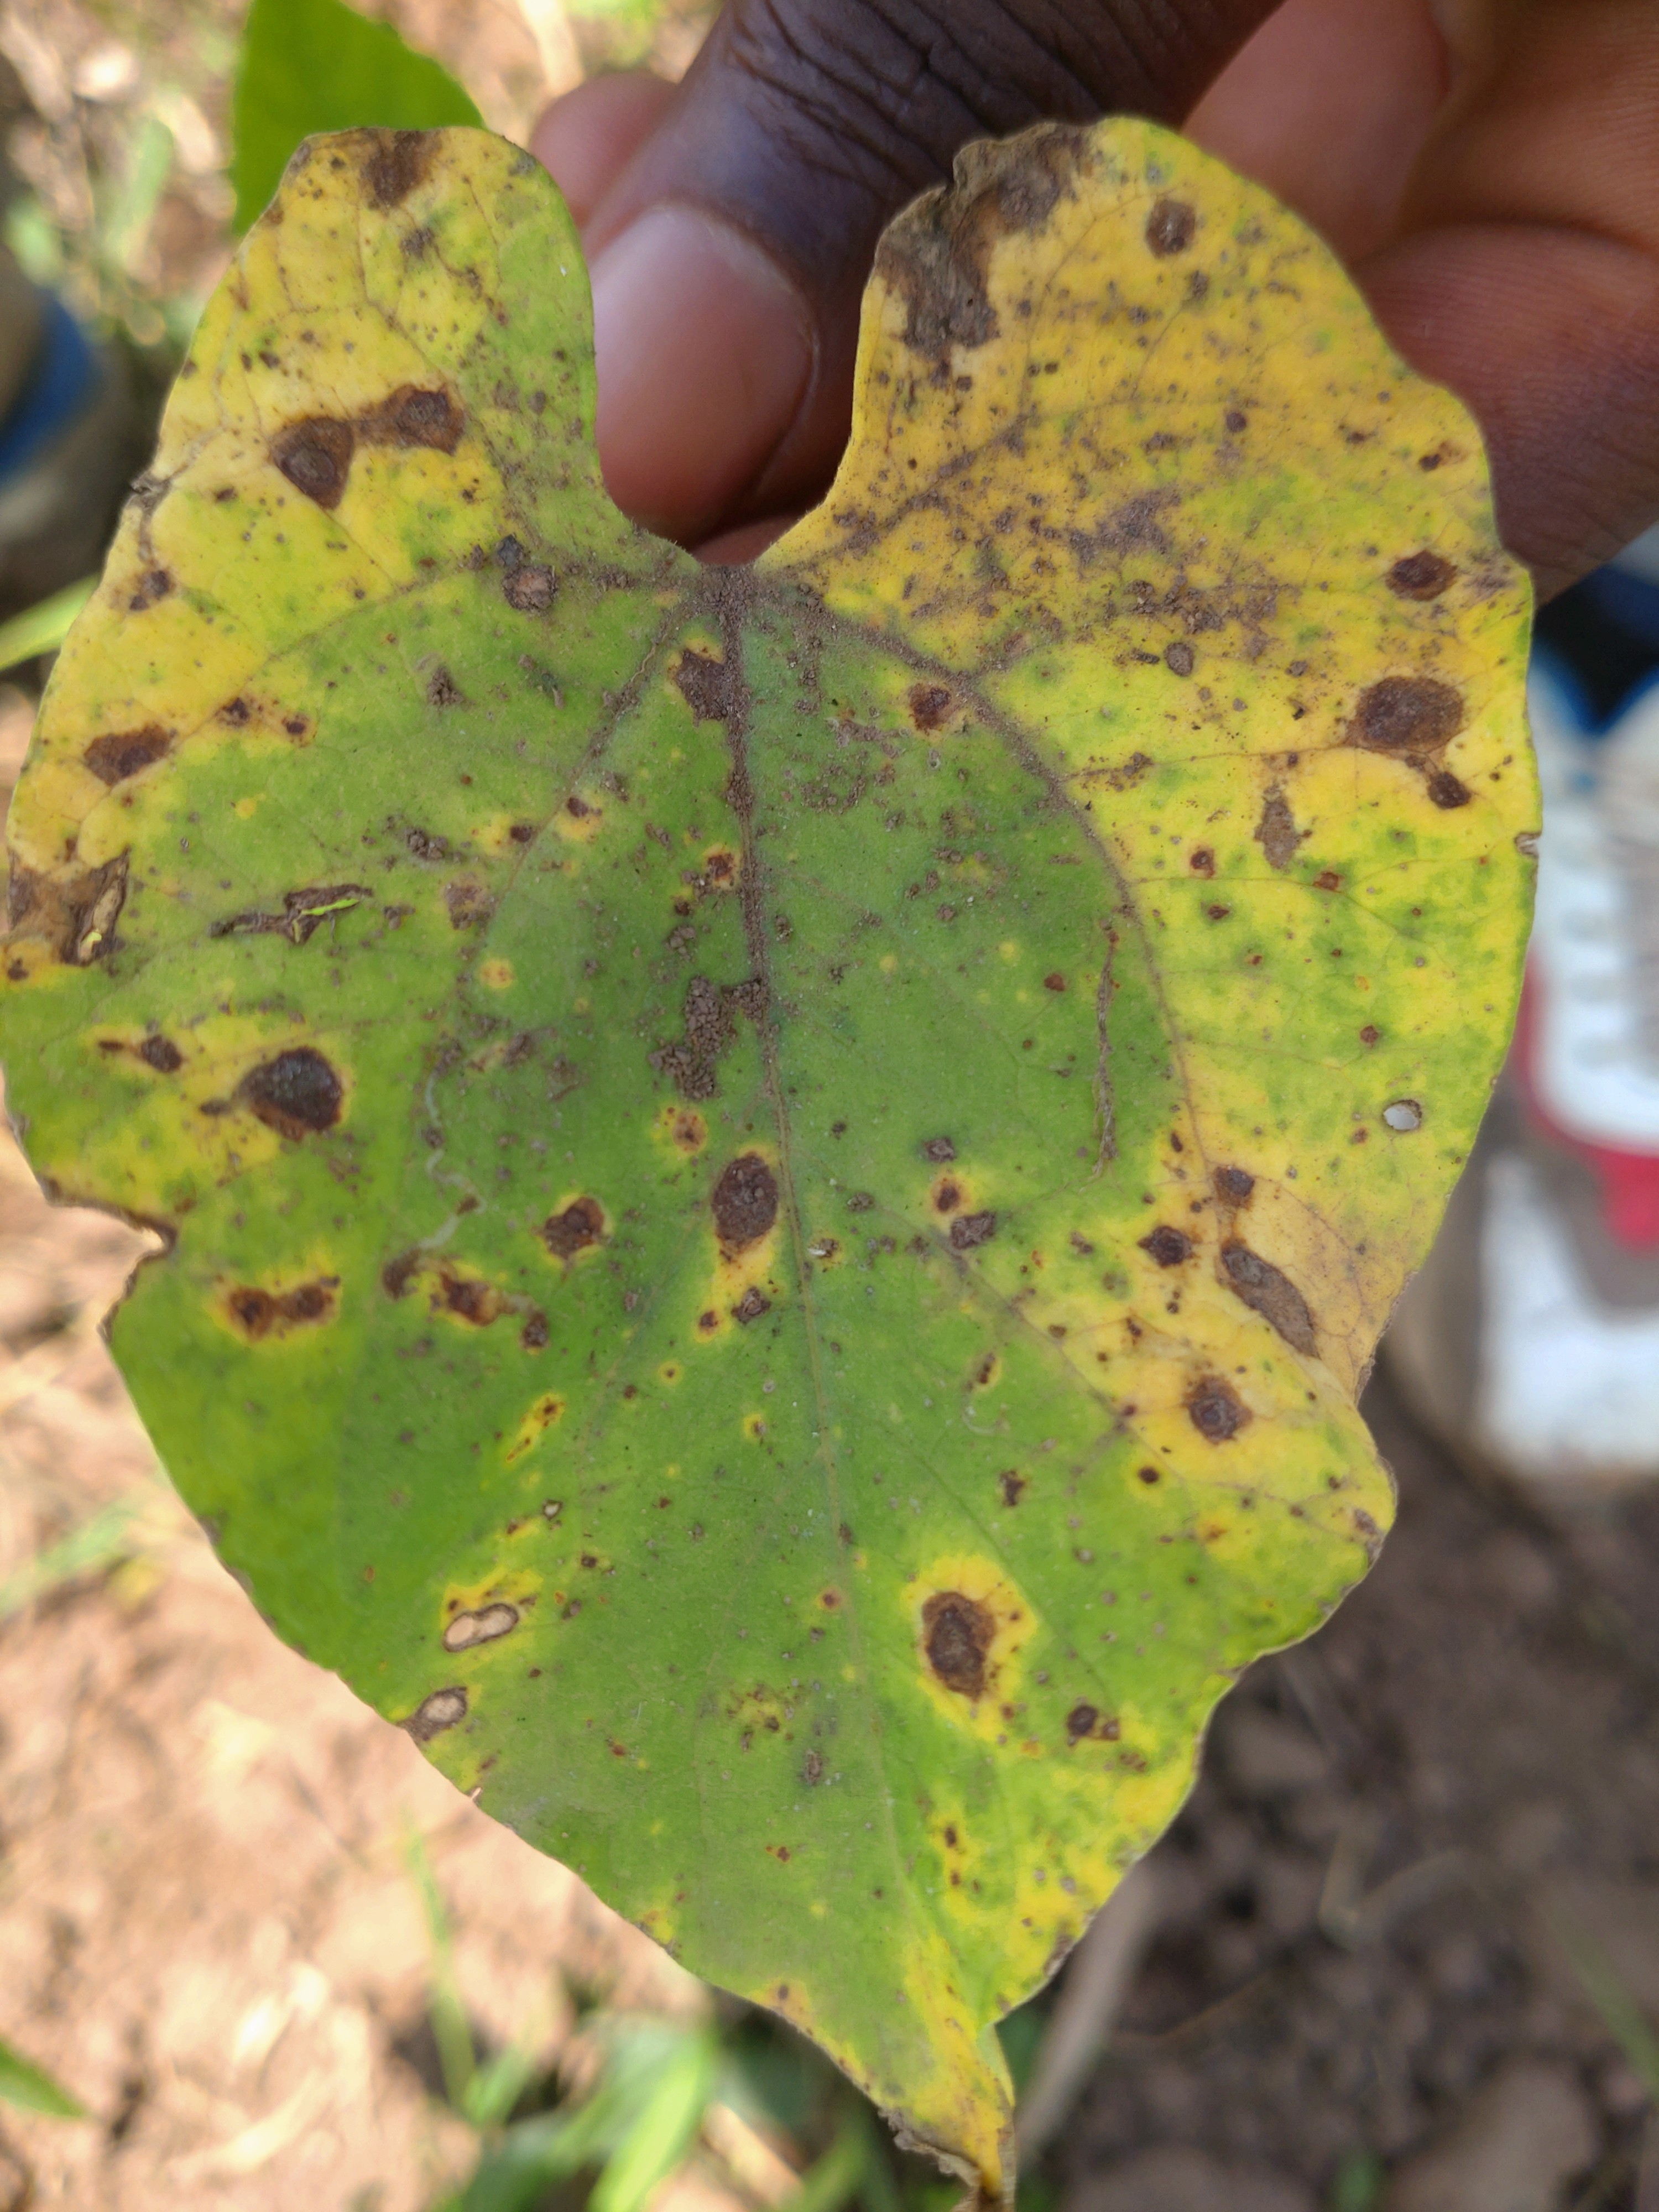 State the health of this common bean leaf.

anthracnose
